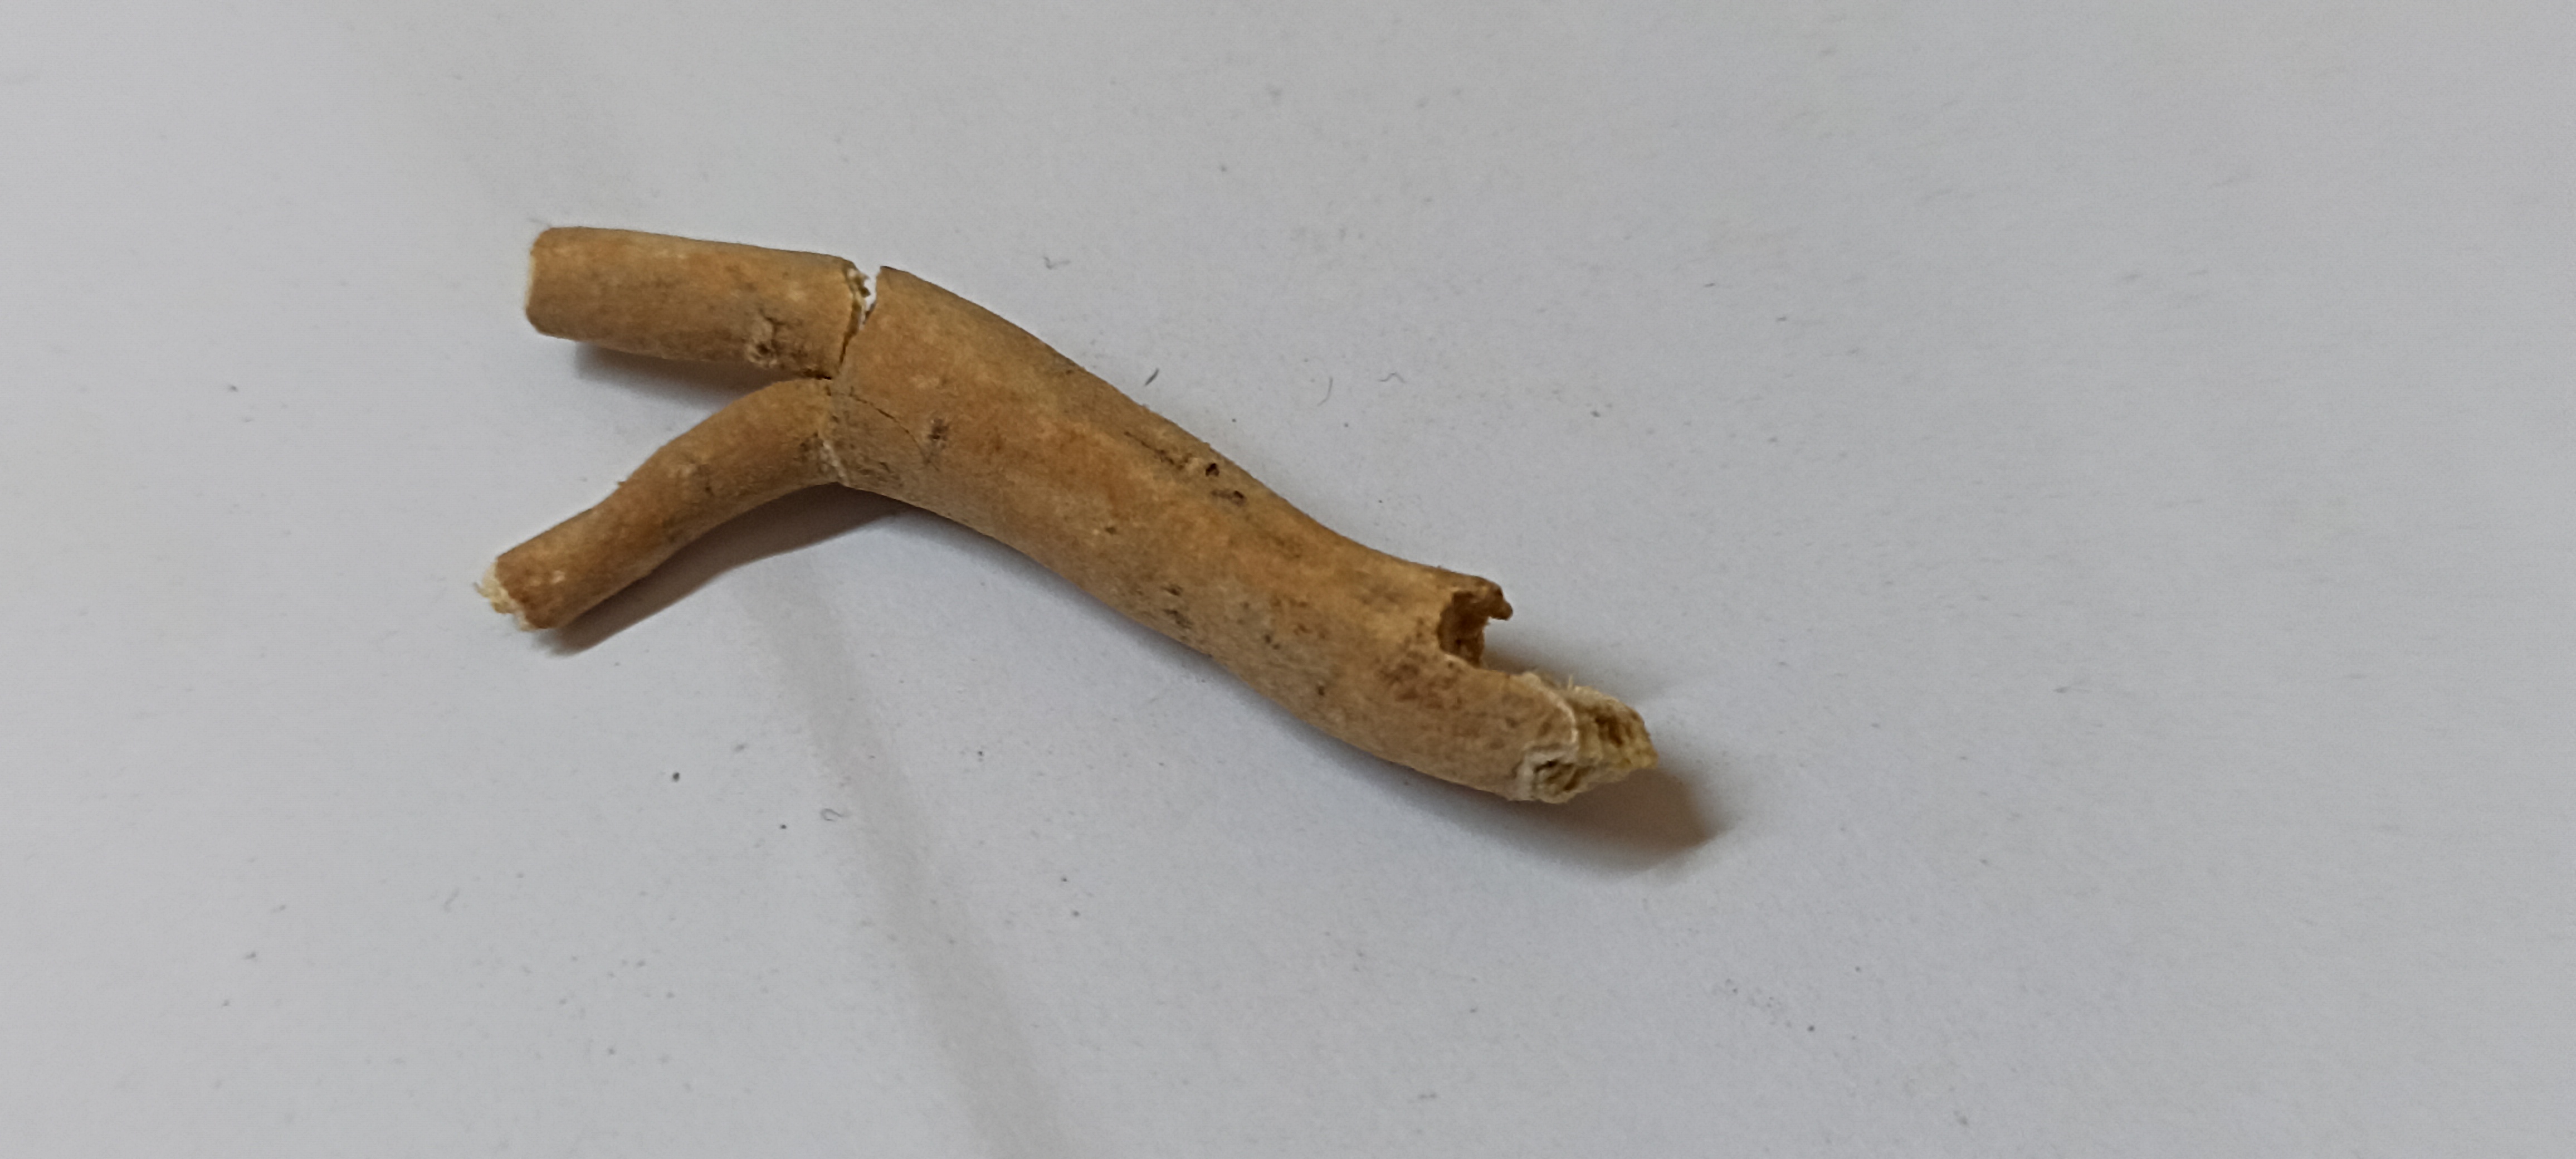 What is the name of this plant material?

ashwagandha
